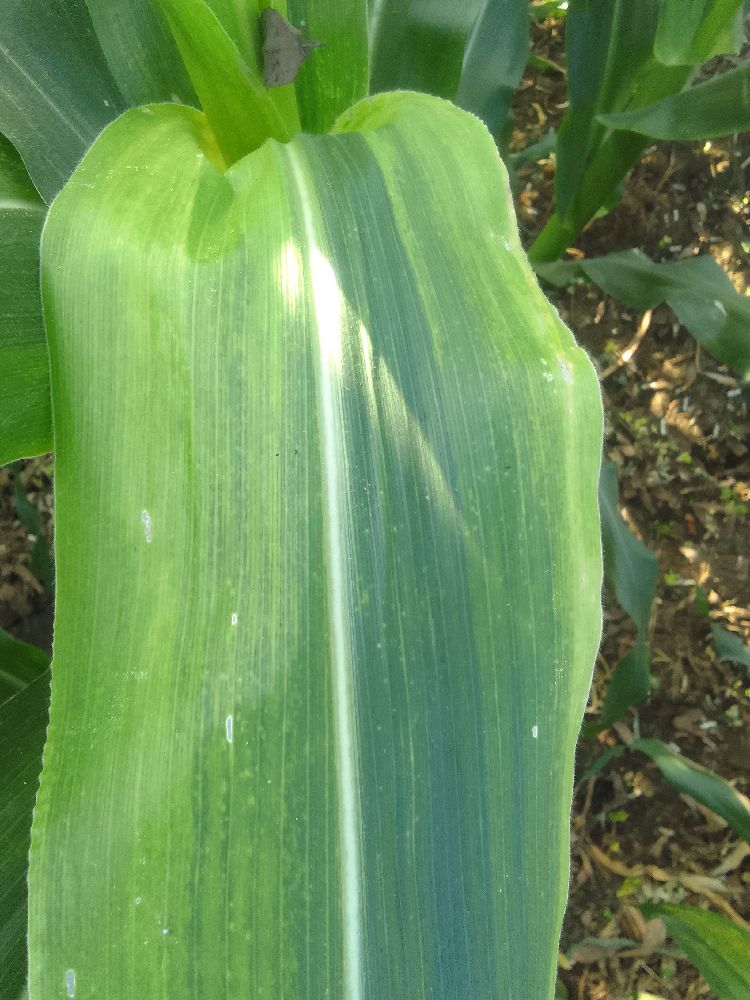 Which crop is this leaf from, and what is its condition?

maize, maize lethal necrosis
